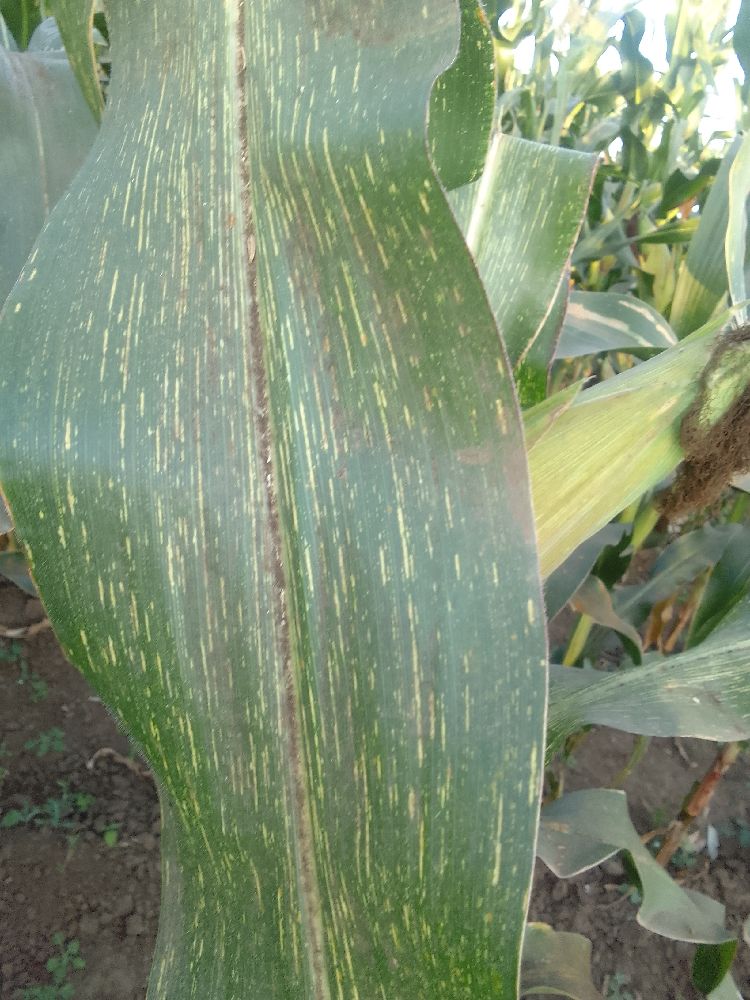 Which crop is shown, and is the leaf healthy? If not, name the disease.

maize, maize streak virus
